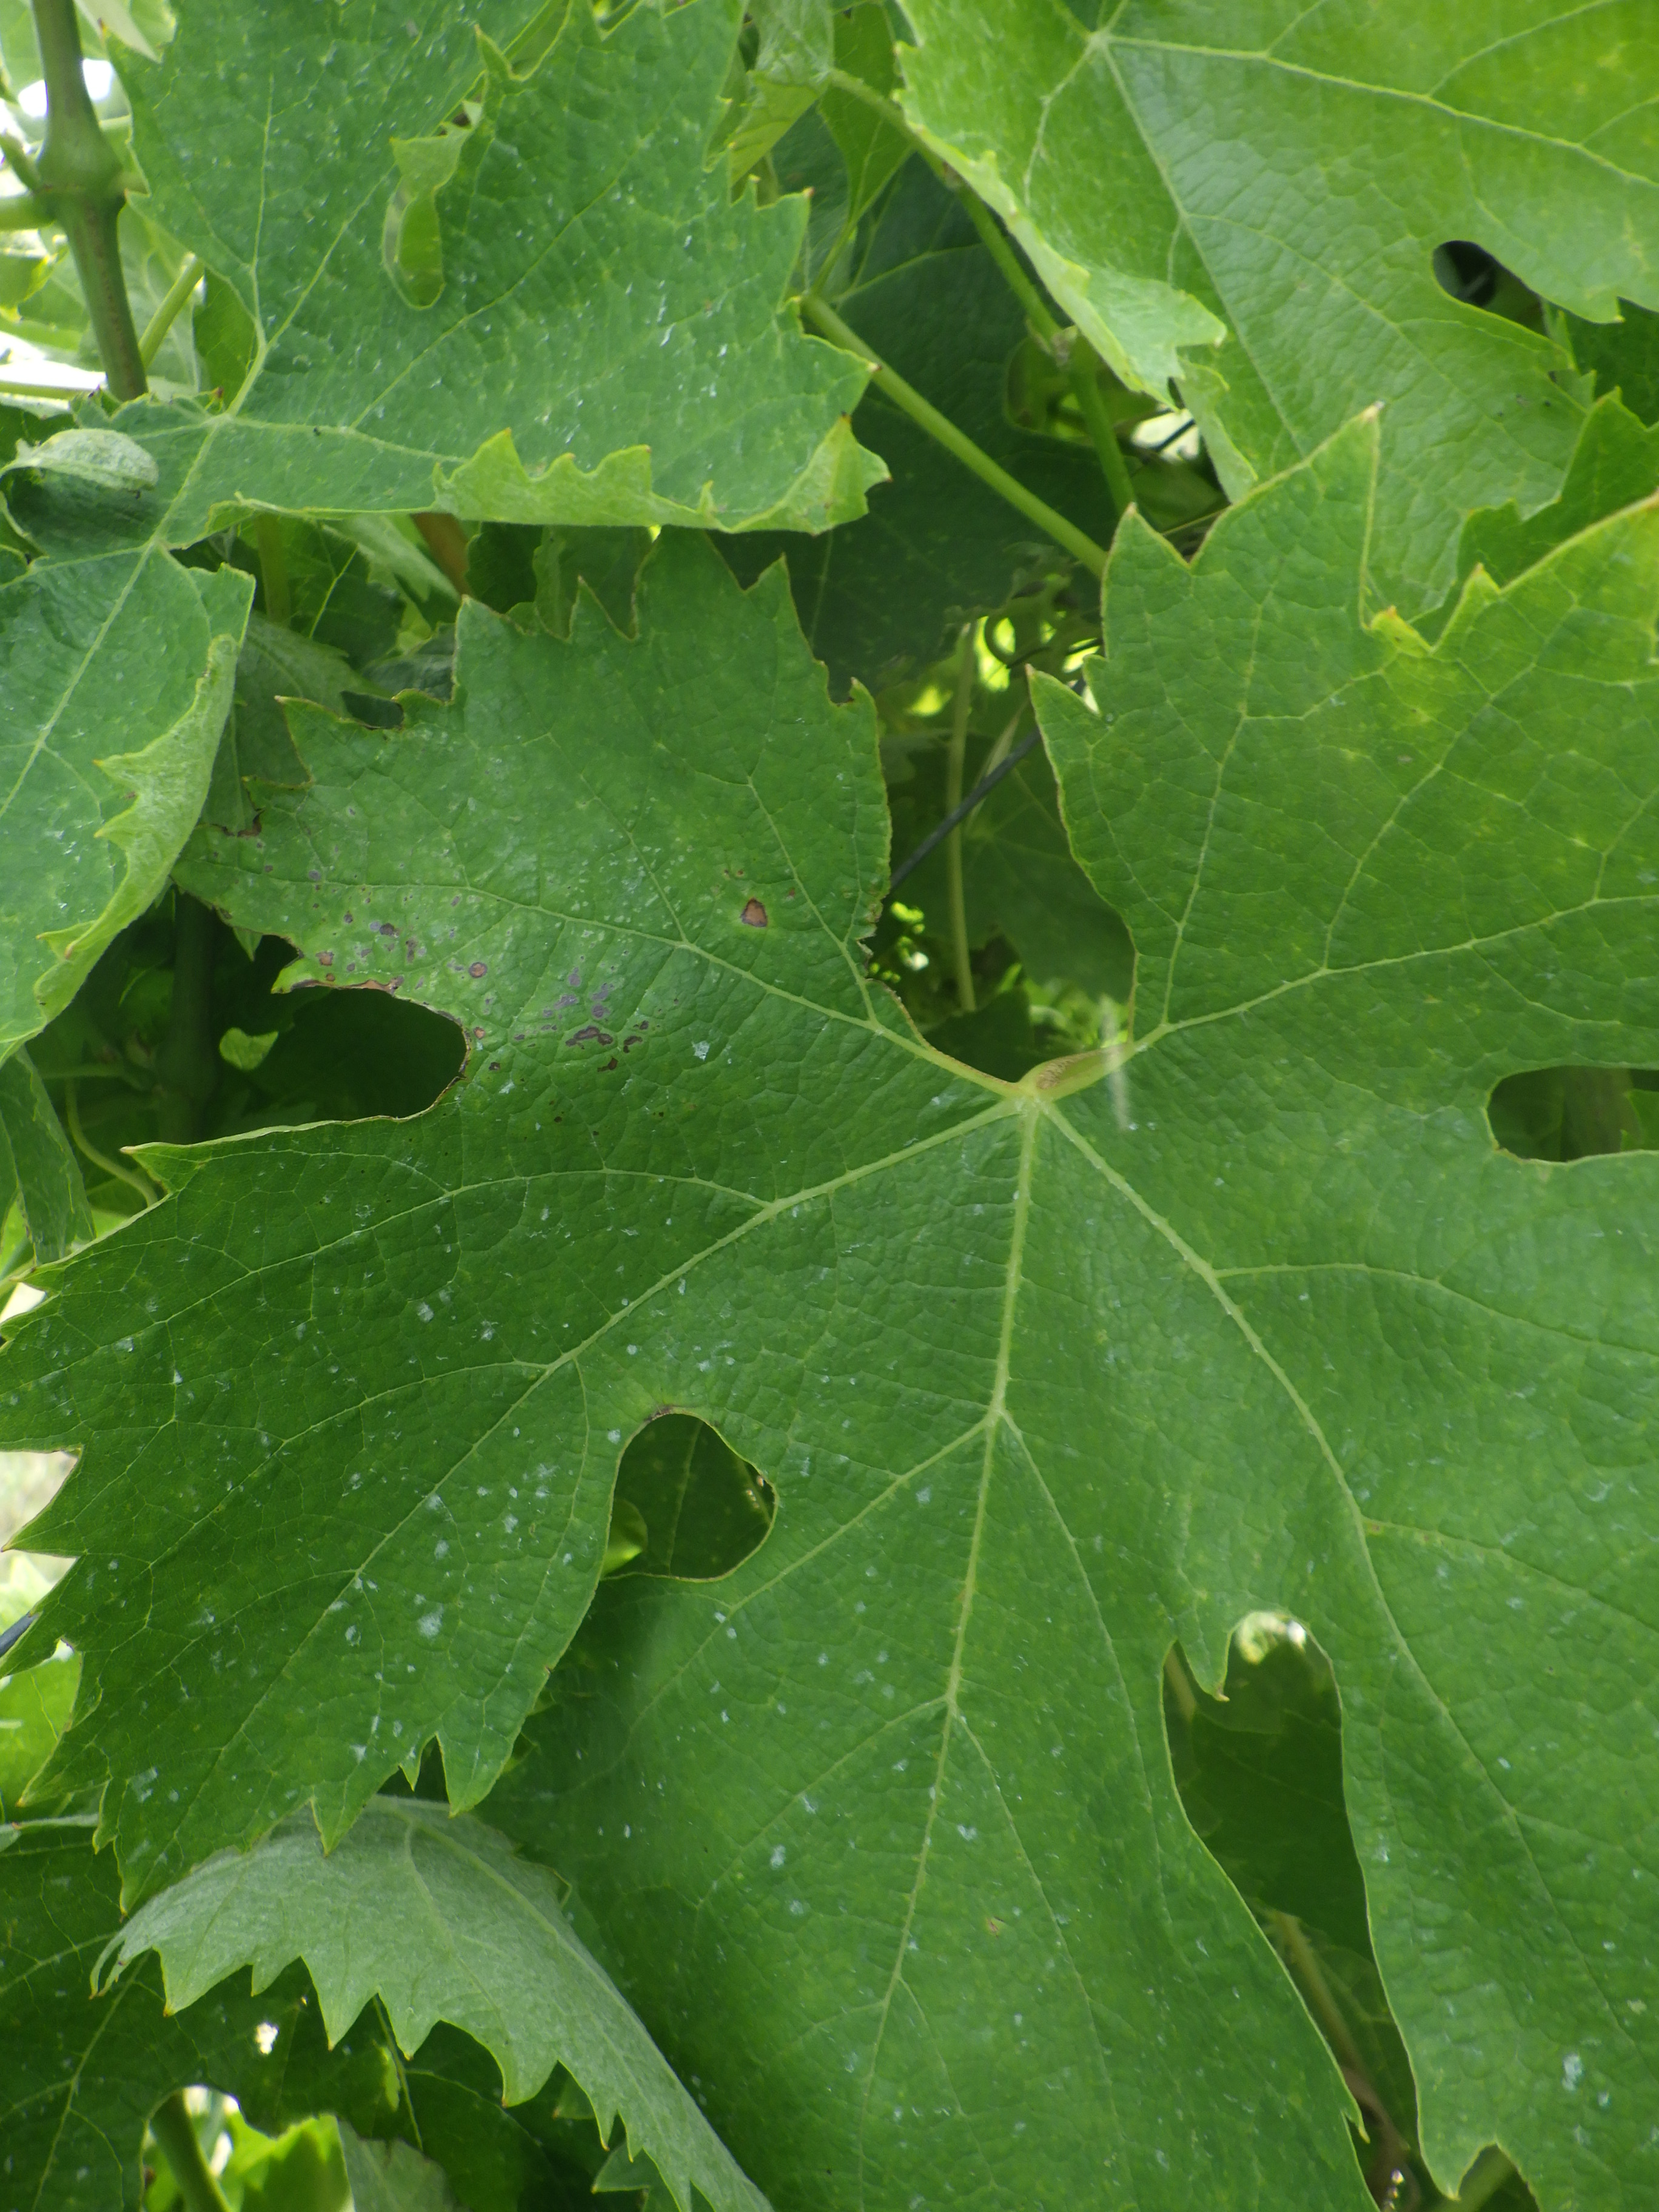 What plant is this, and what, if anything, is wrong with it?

grapevine, black rot
